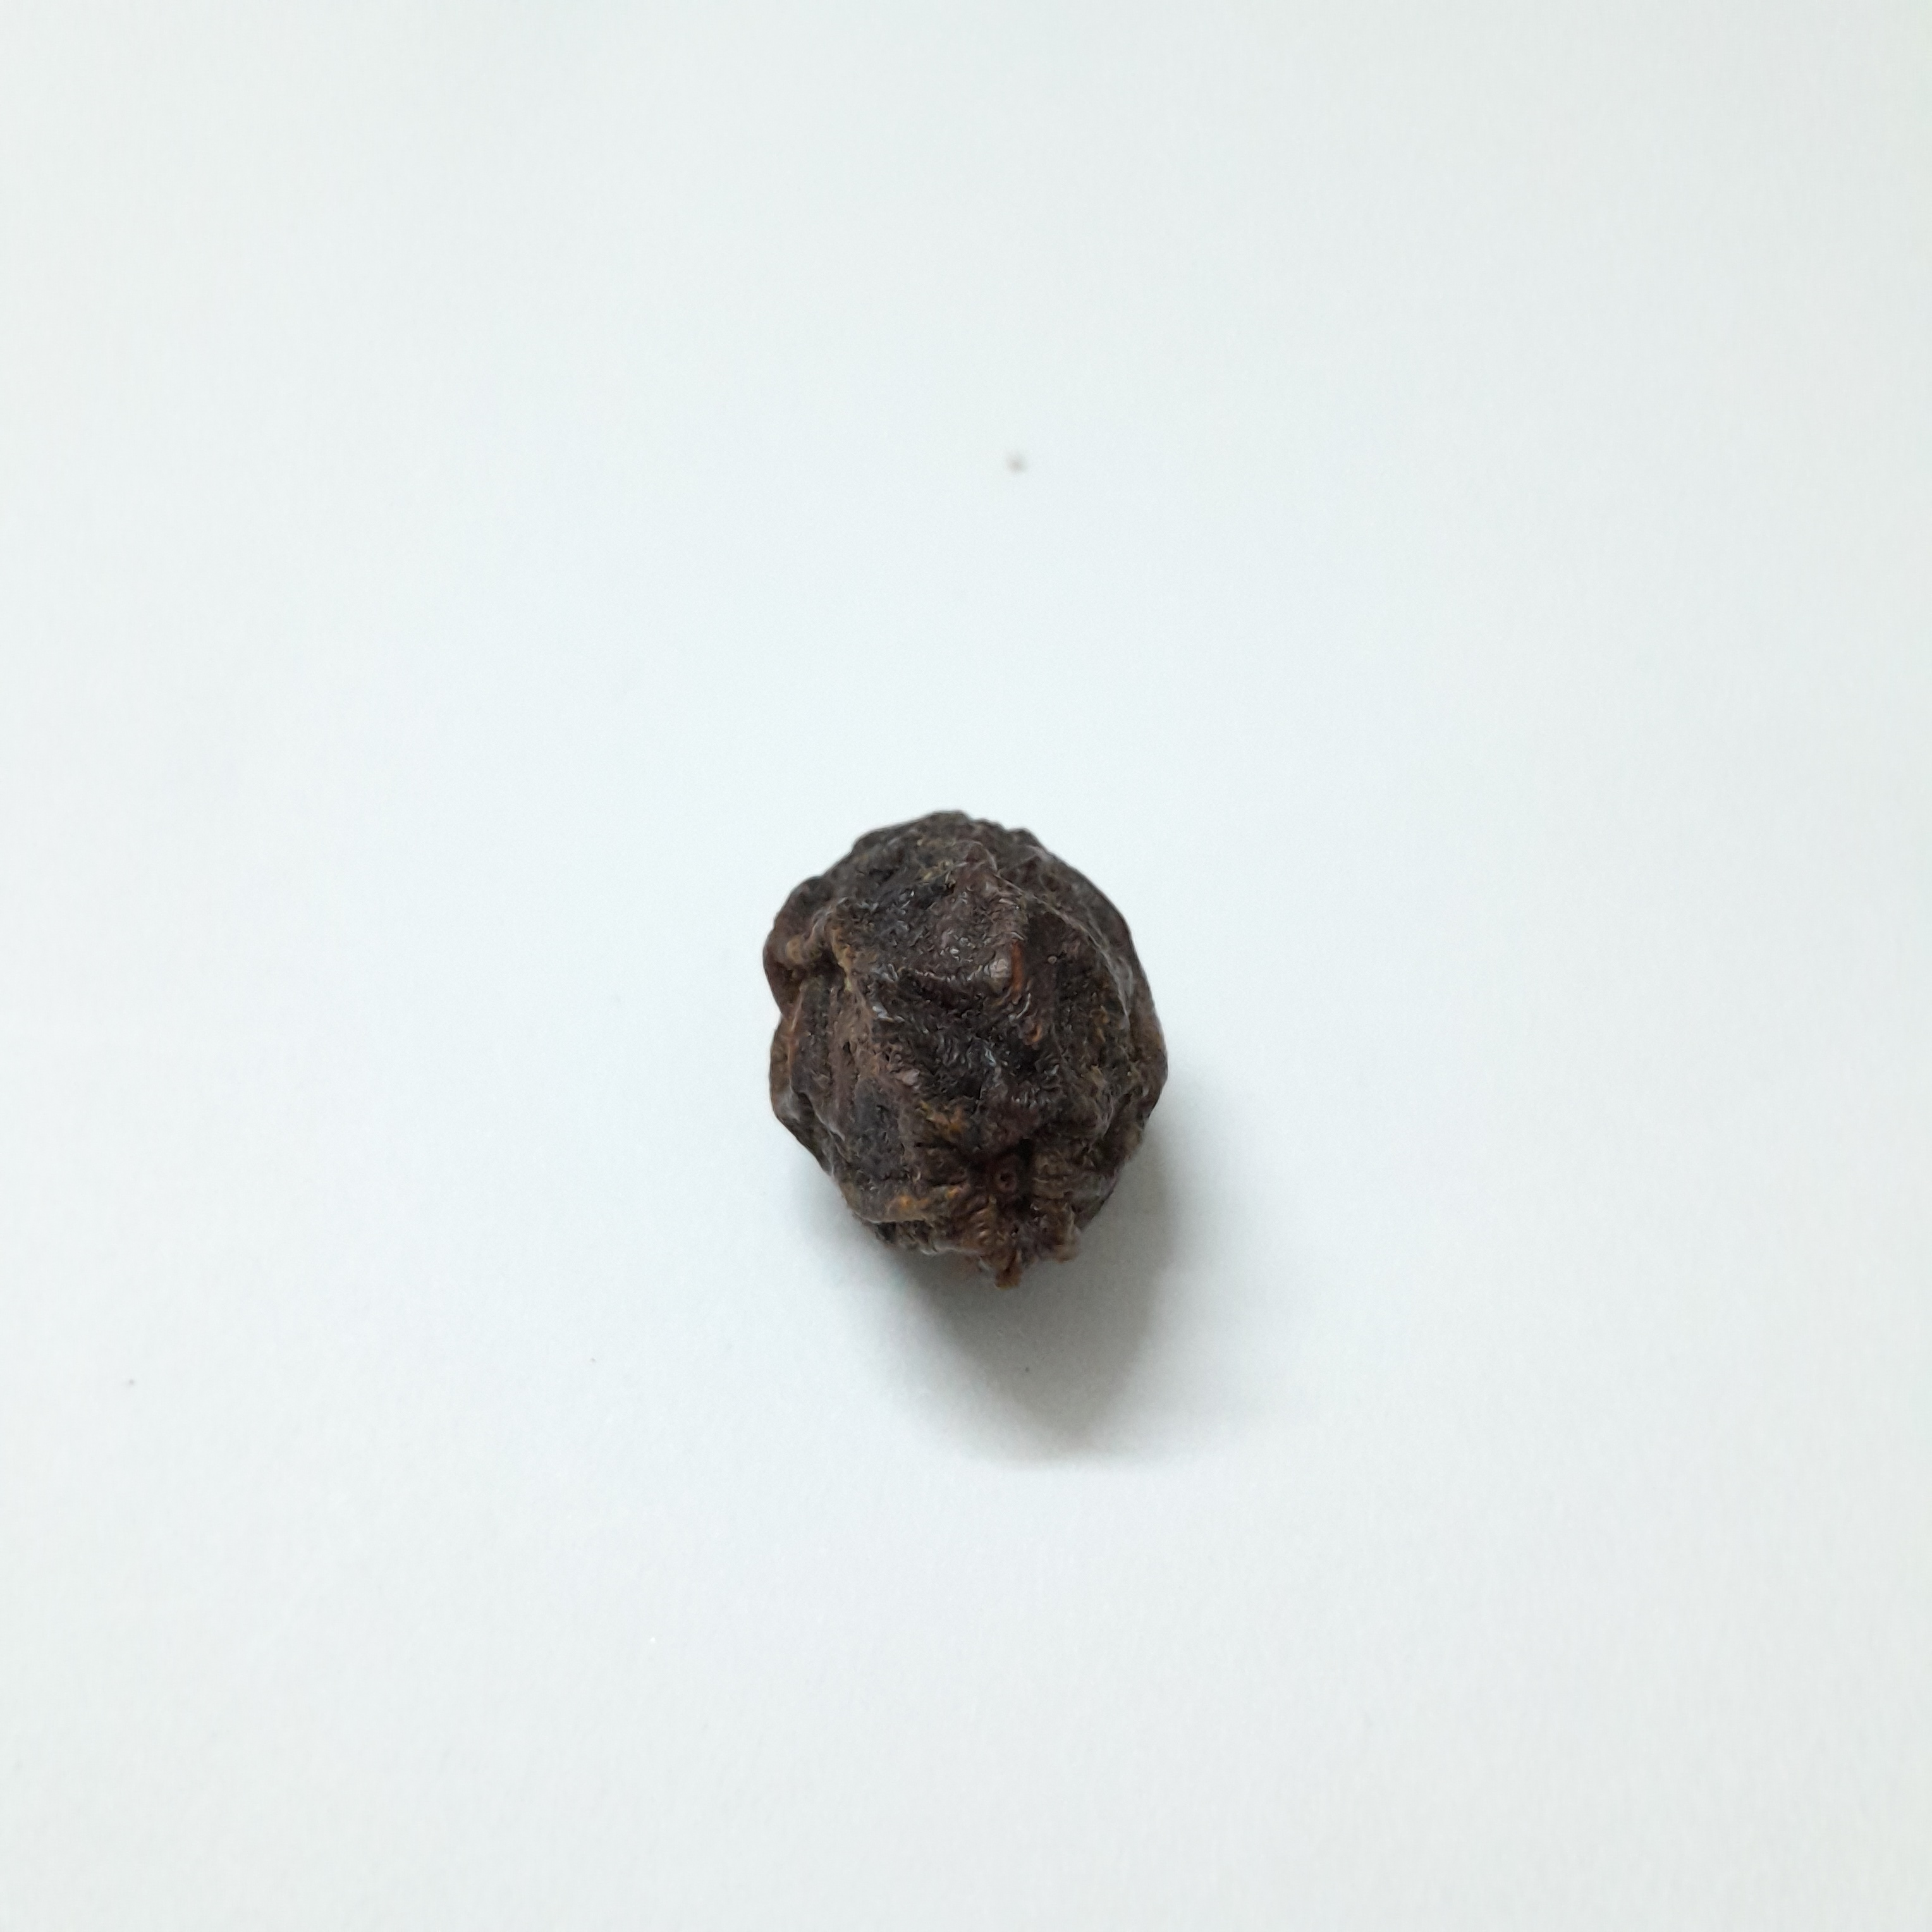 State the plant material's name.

kadukharik
